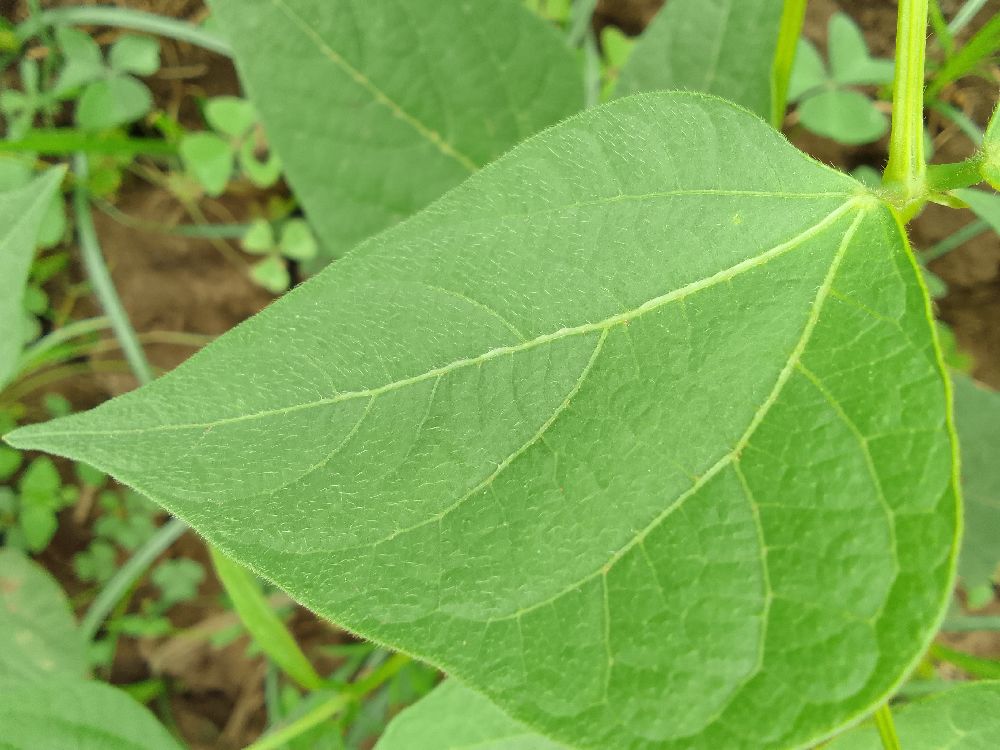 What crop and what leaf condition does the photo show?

common bean, healthy
